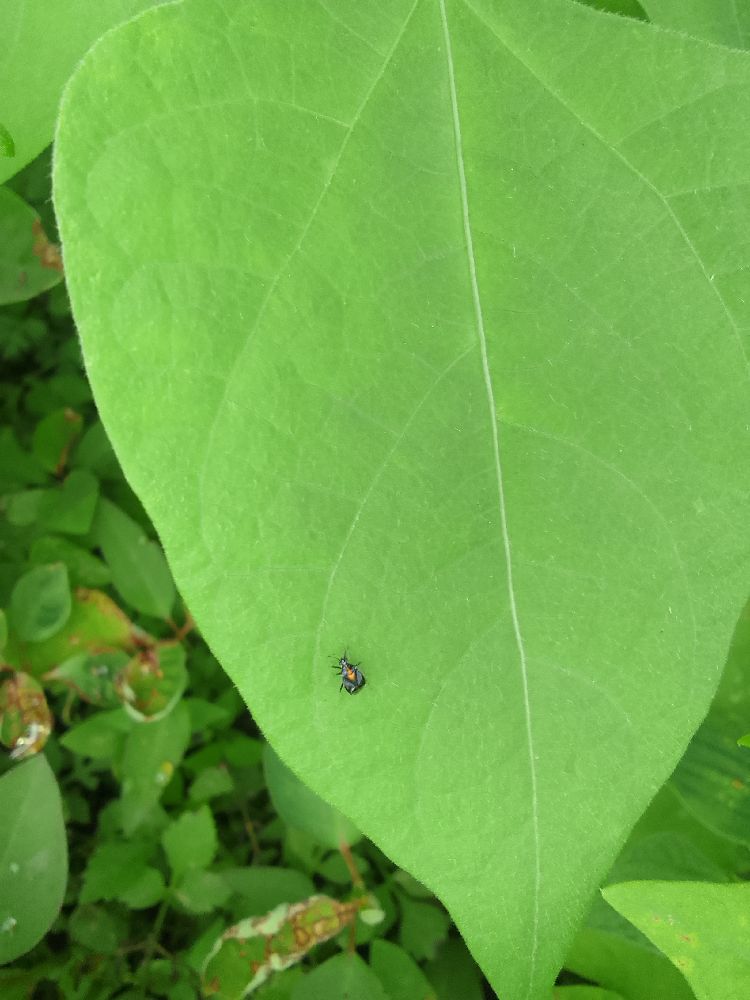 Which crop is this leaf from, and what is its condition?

common bean, healthy
